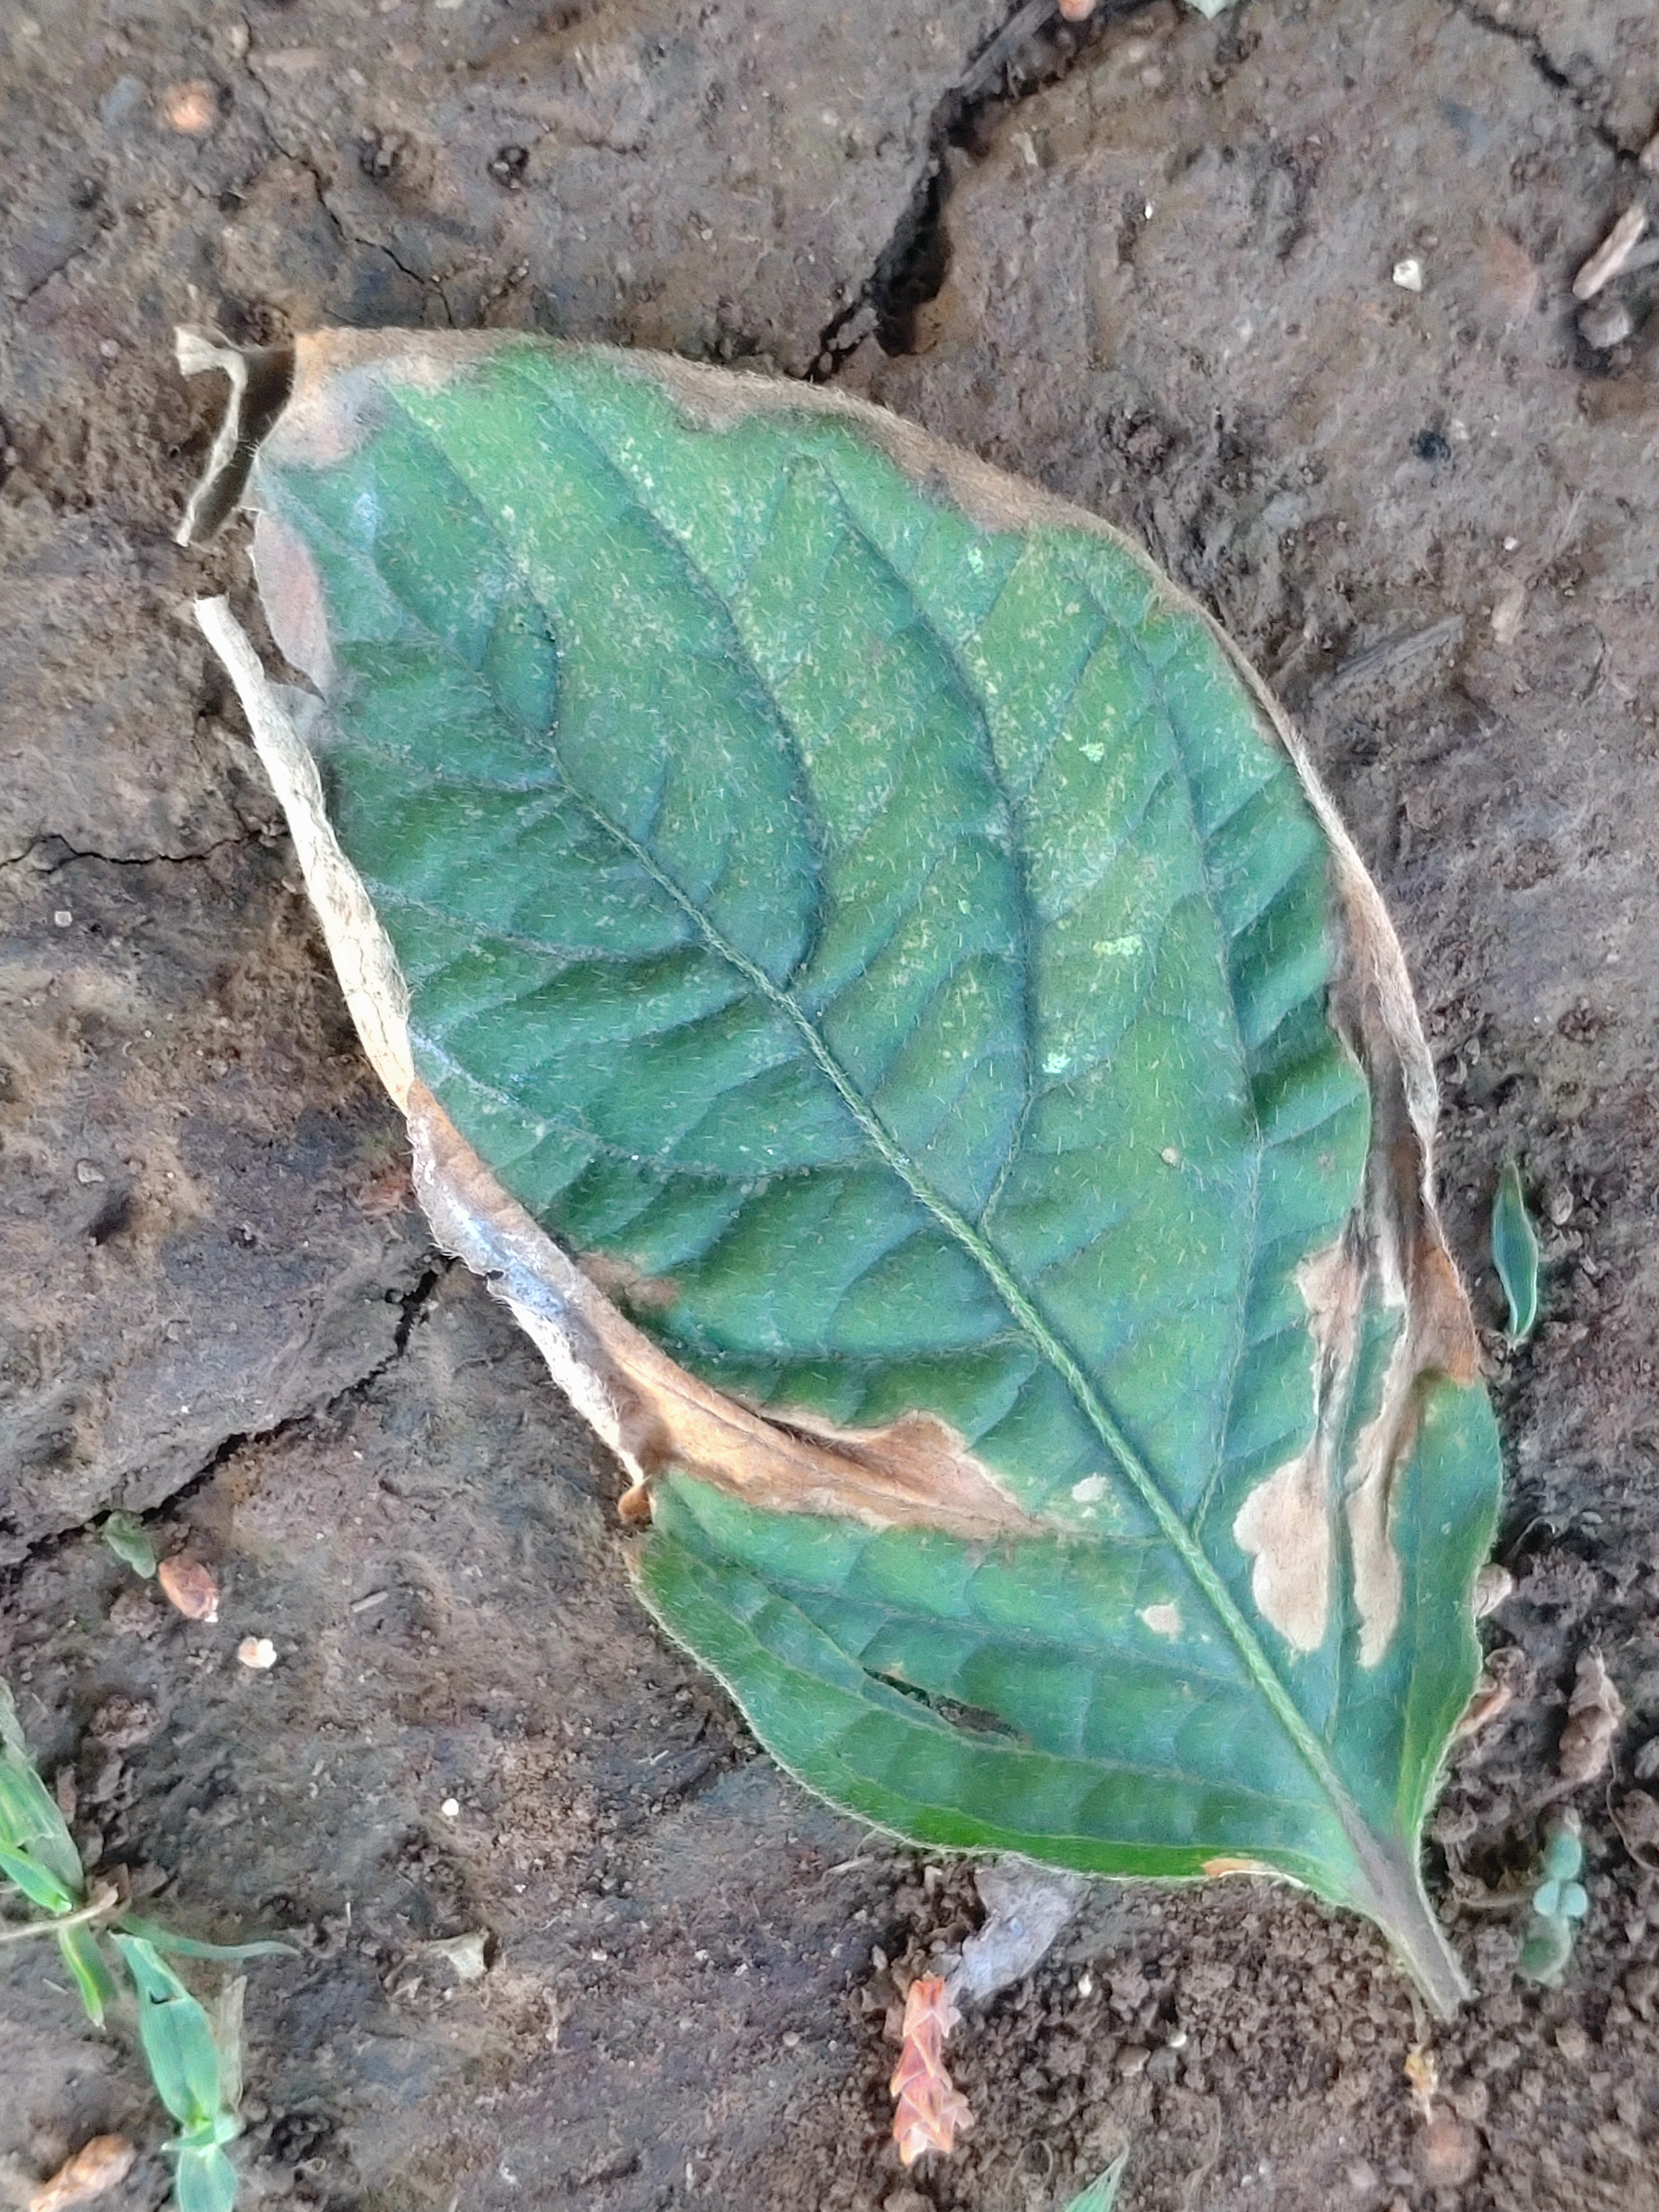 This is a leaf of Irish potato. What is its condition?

early blight
